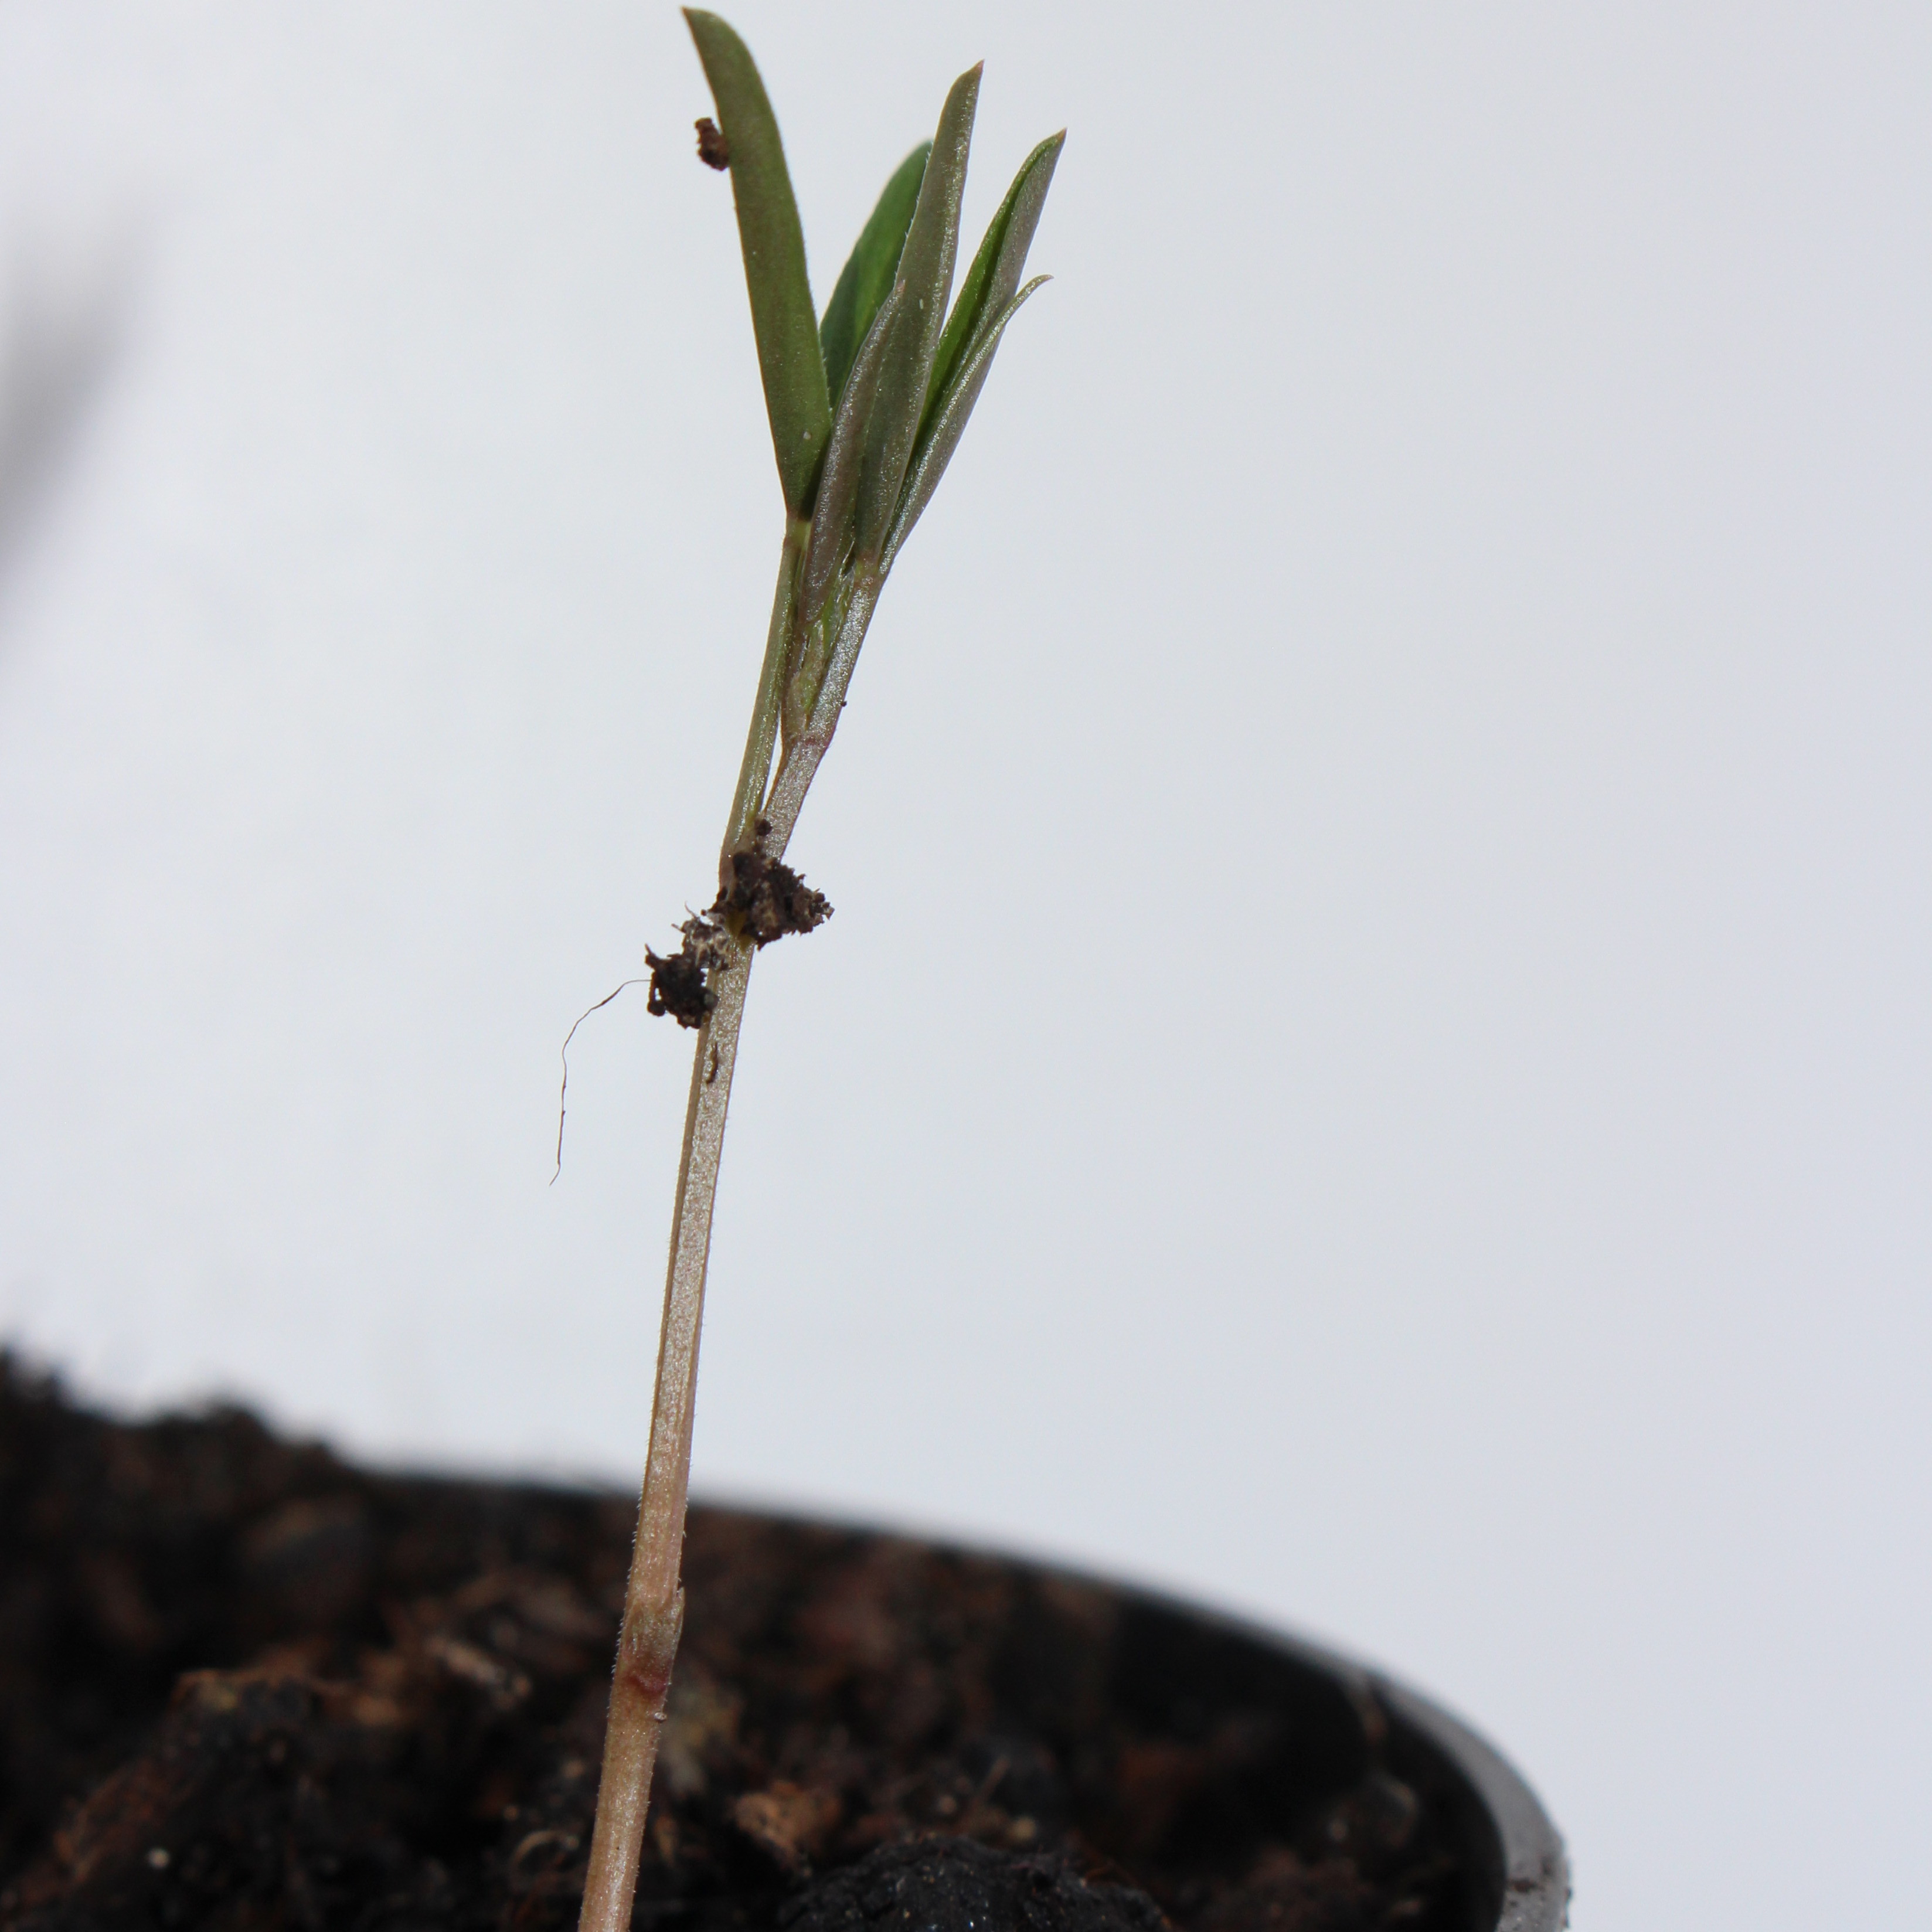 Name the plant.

Vicia sativa
